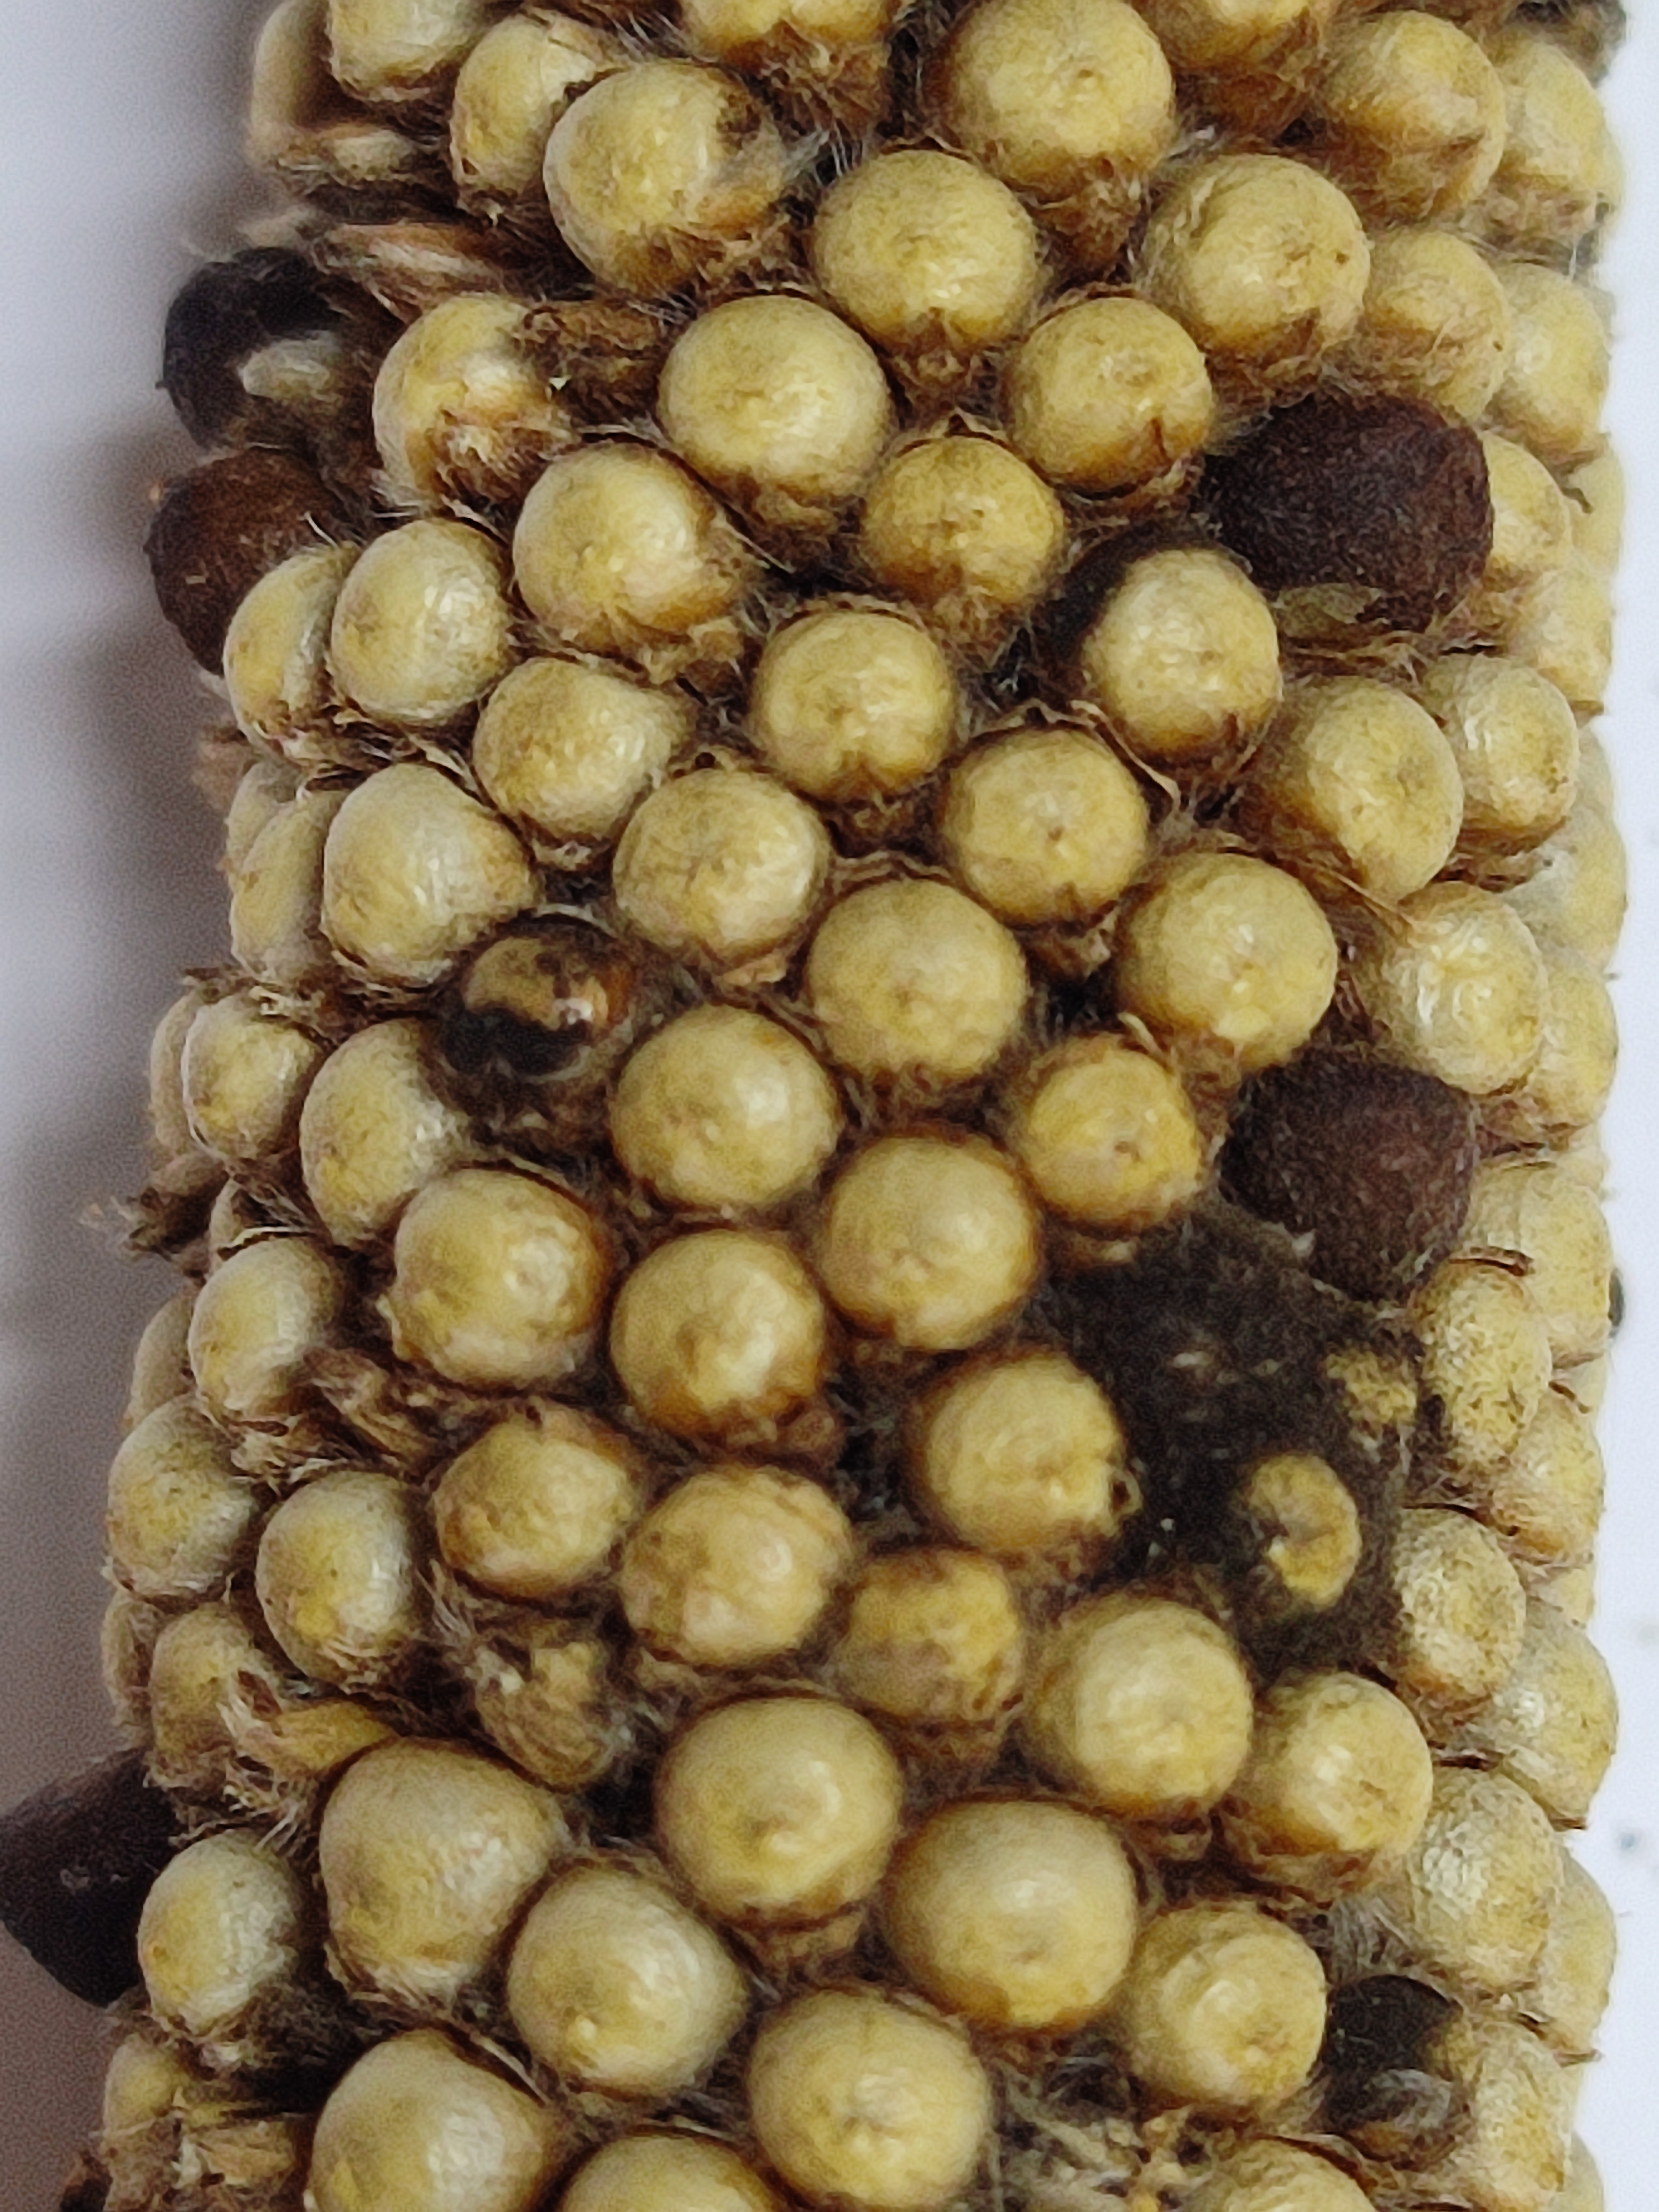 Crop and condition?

pearl millet, smut
